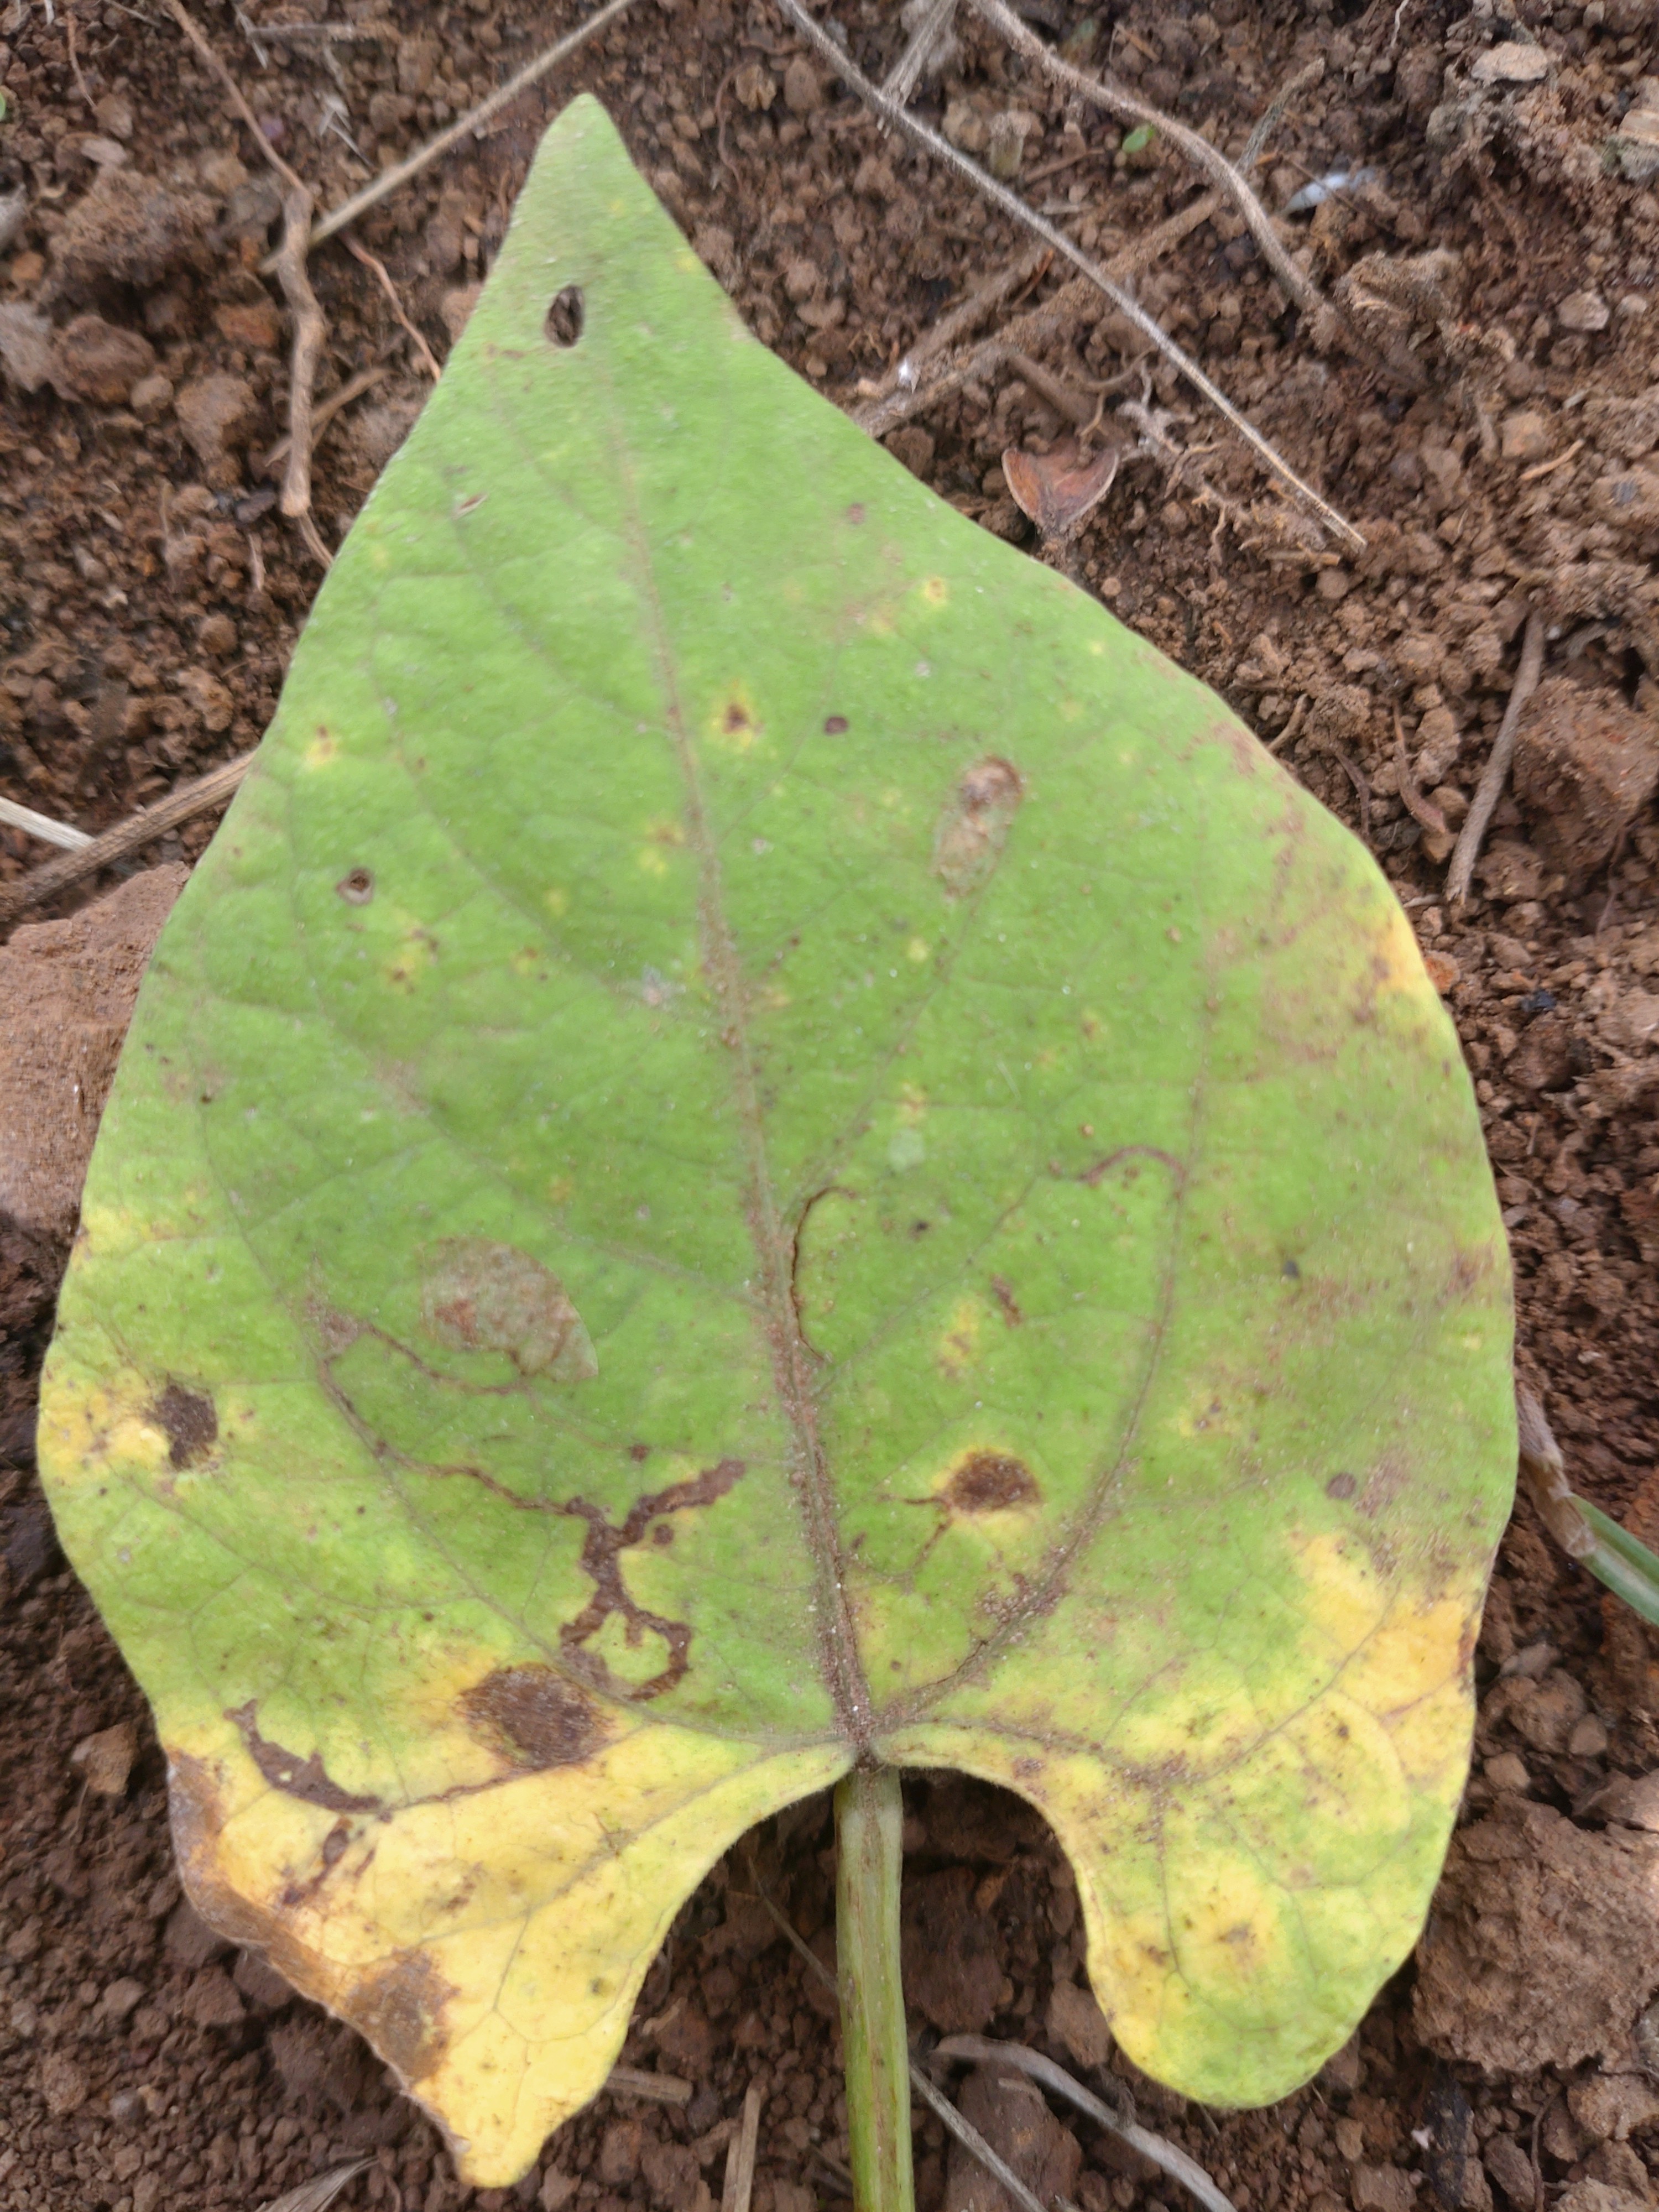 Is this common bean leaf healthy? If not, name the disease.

rust
